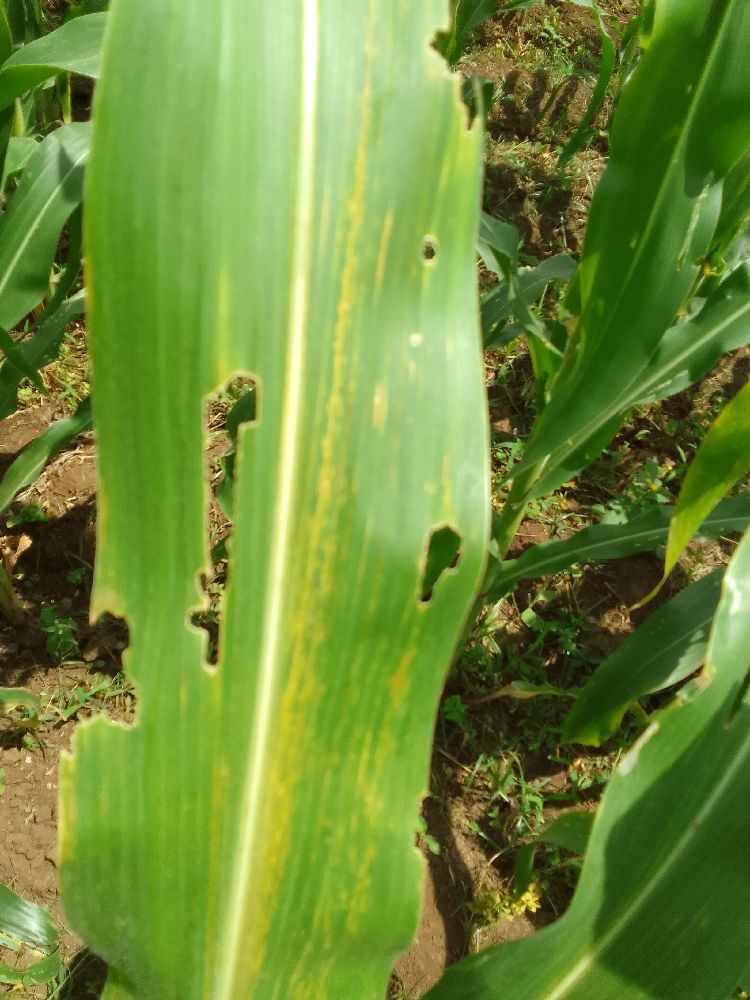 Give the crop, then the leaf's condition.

maize, maize lethal necrosis
